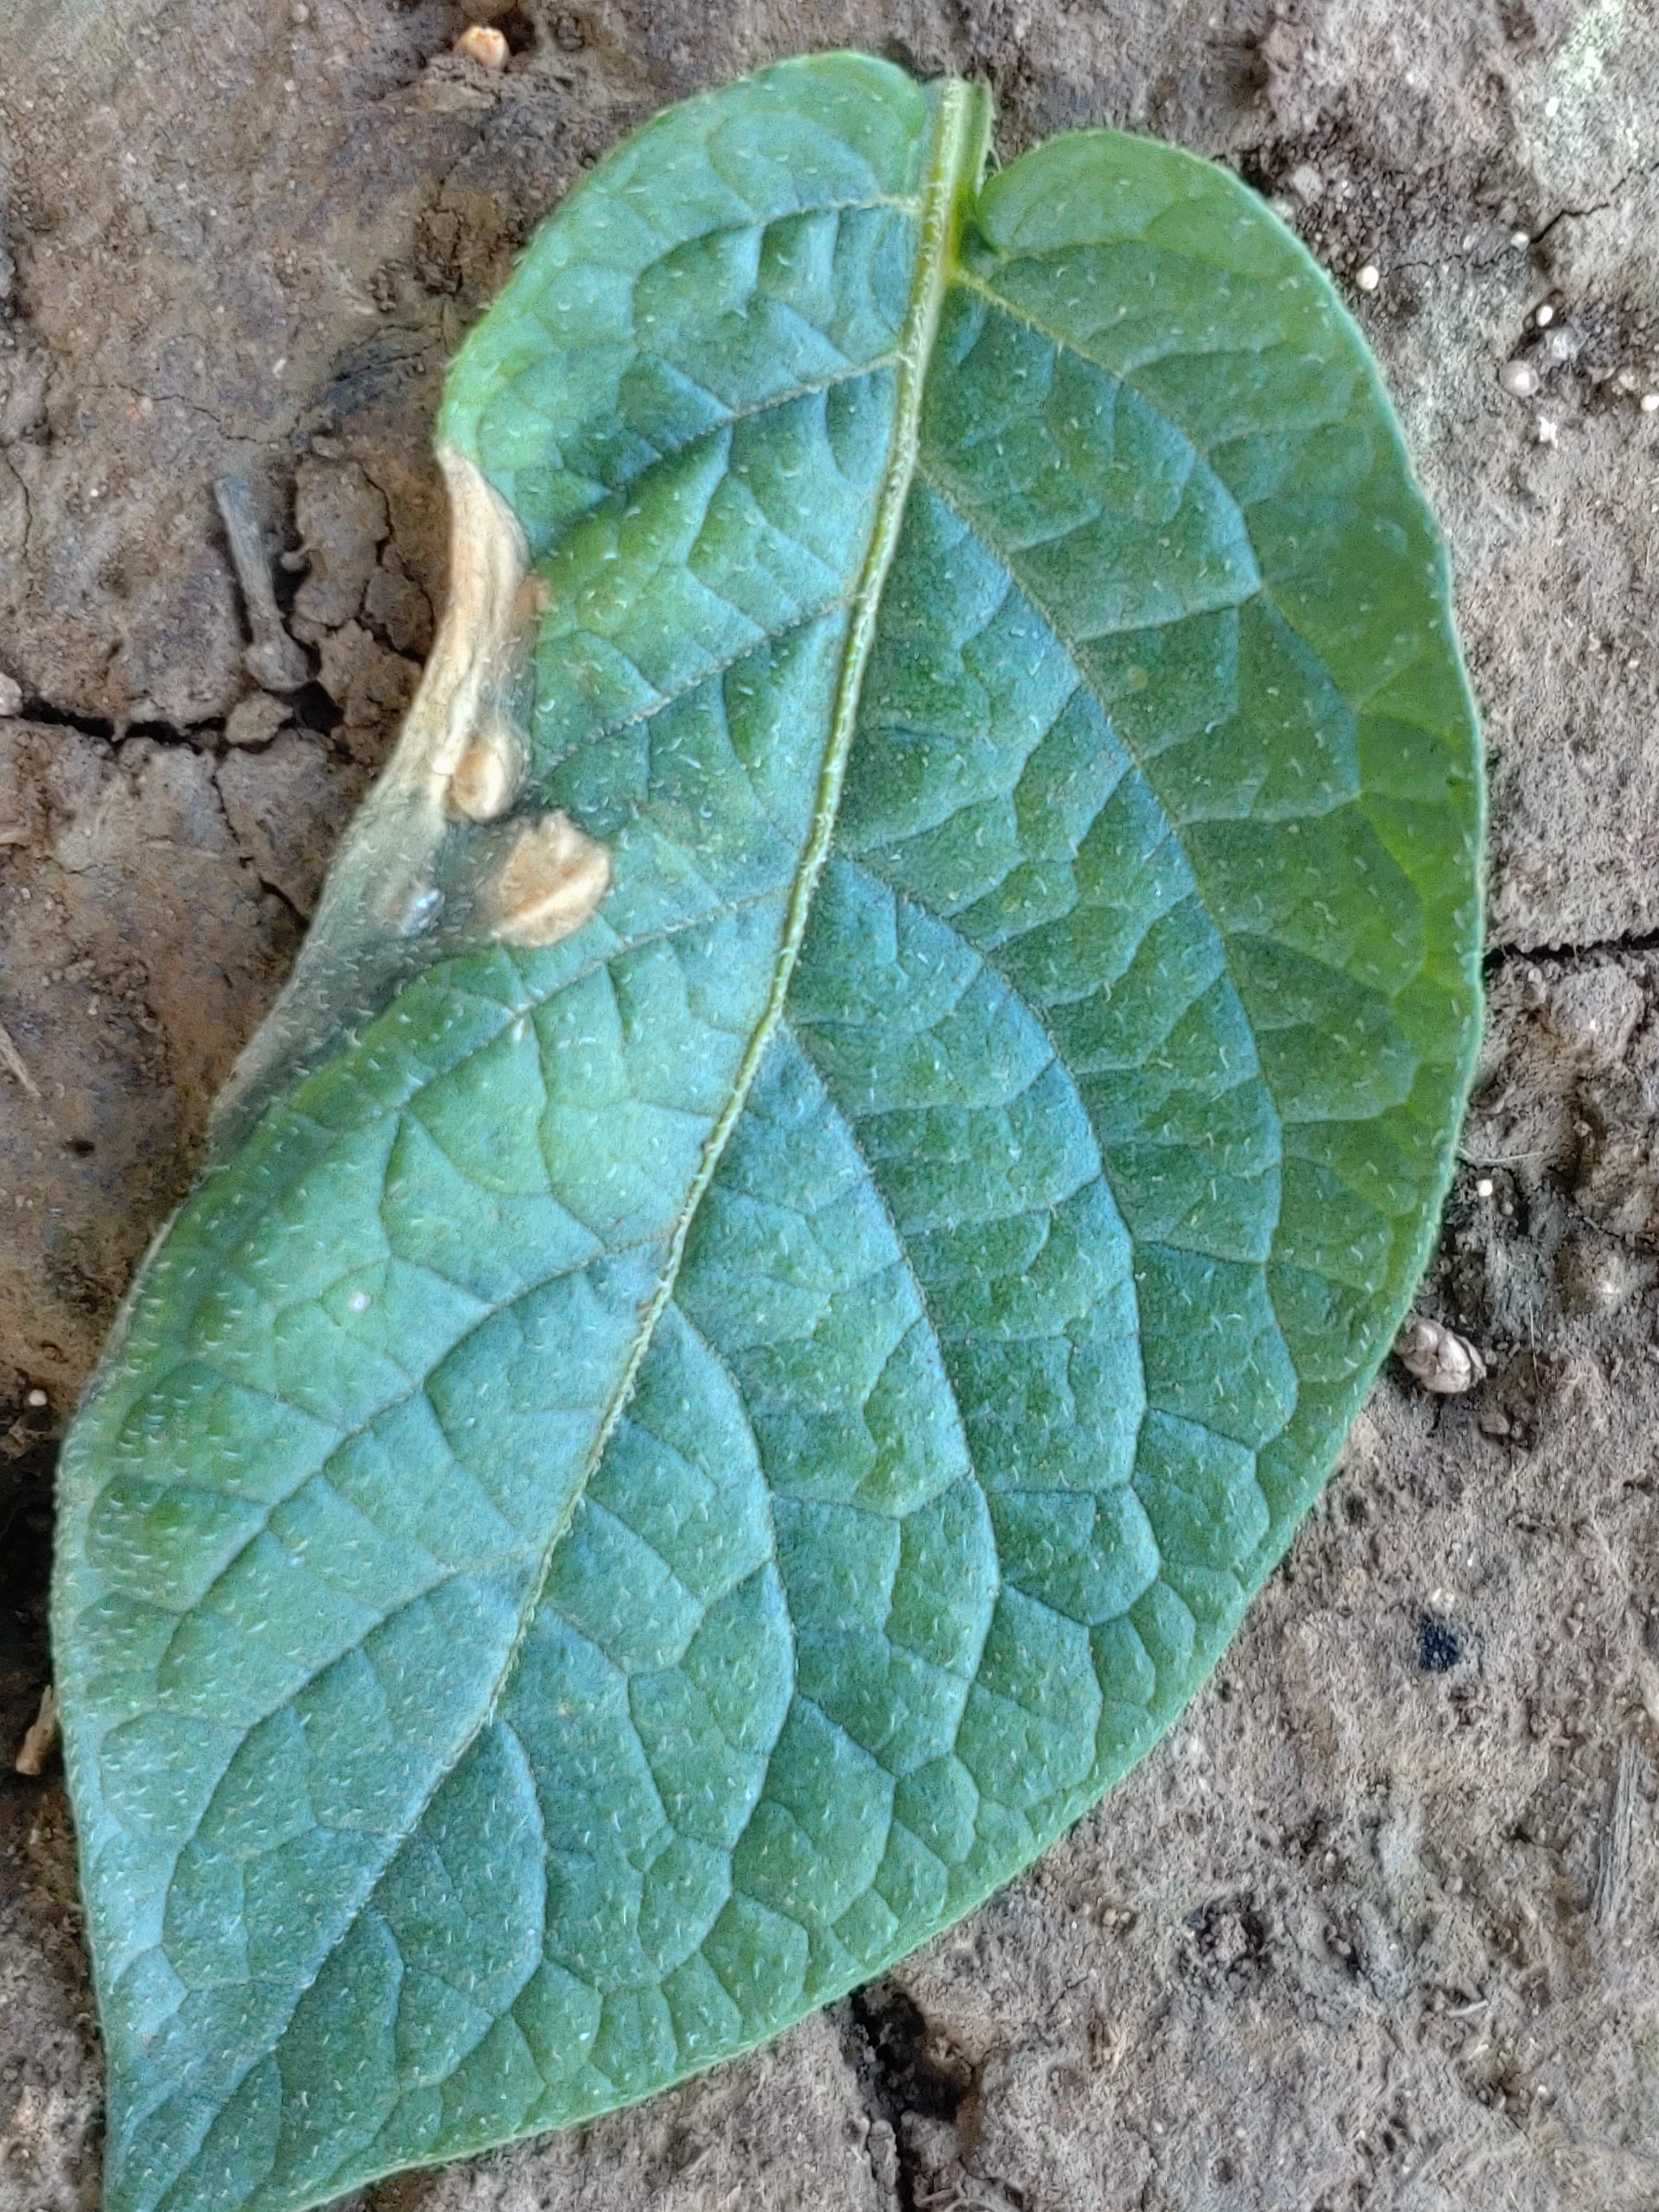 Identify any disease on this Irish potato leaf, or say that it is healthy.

early blight
